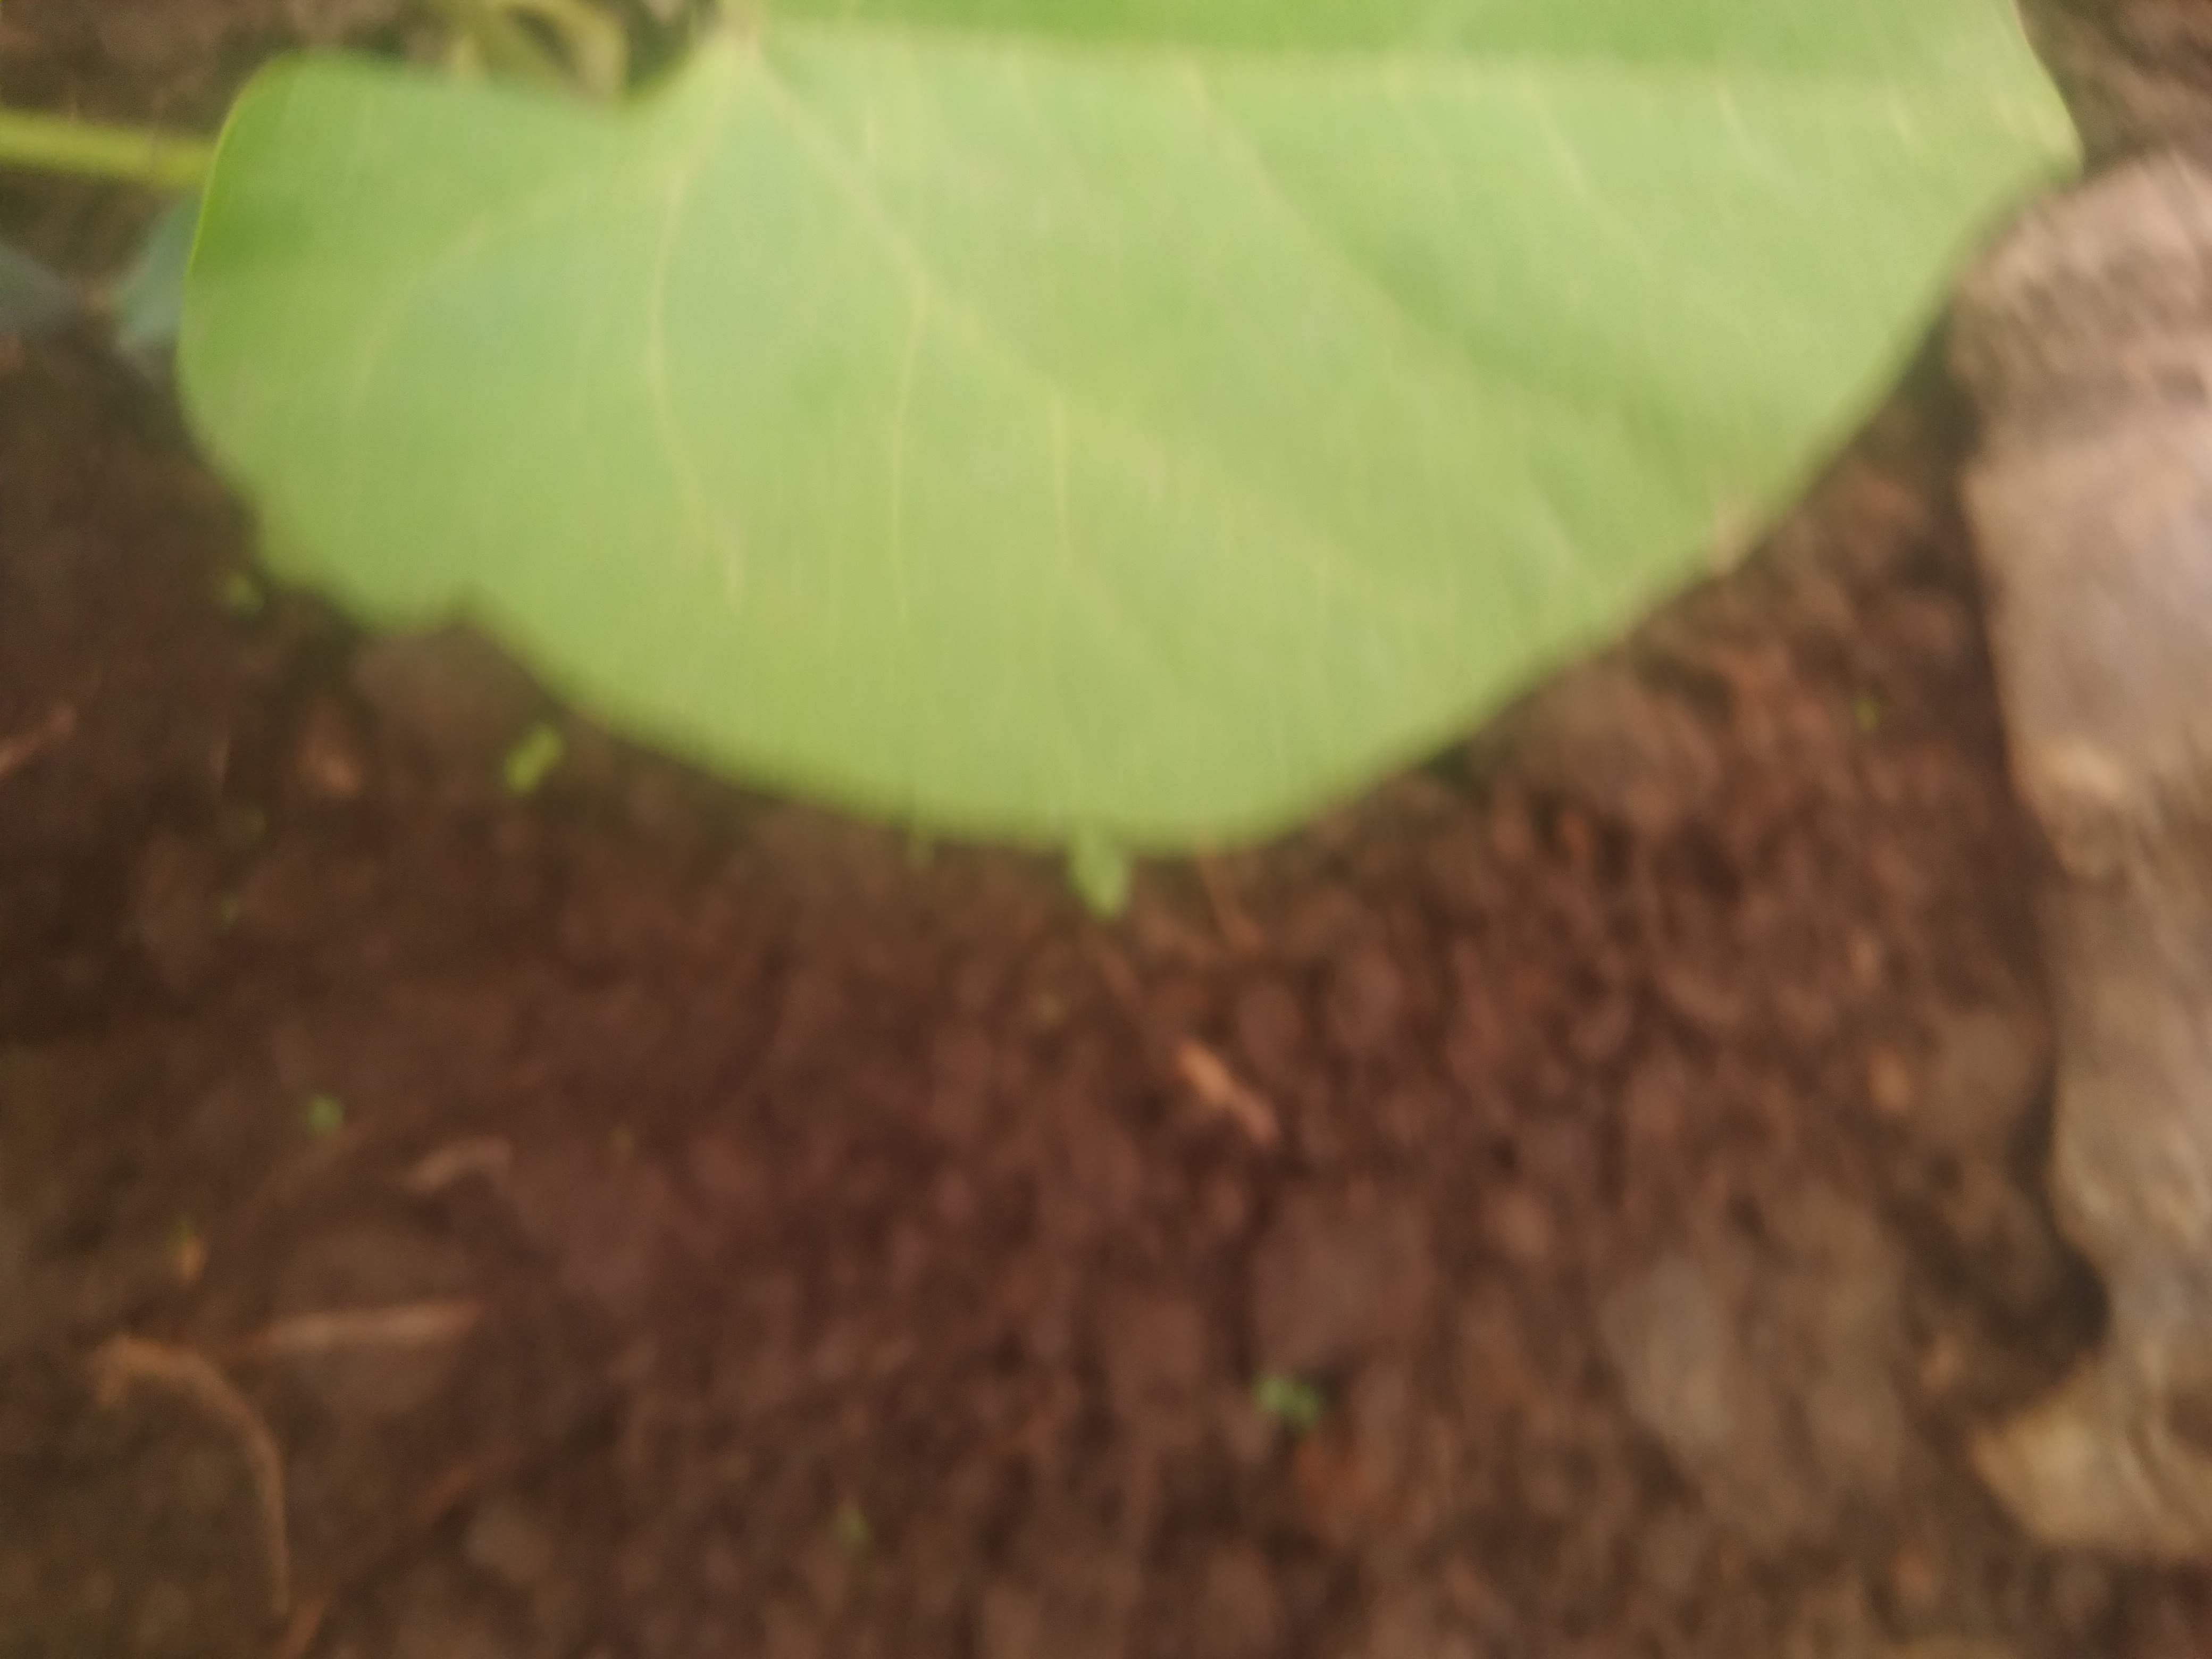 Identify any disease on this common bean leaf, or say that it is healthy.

healthy
